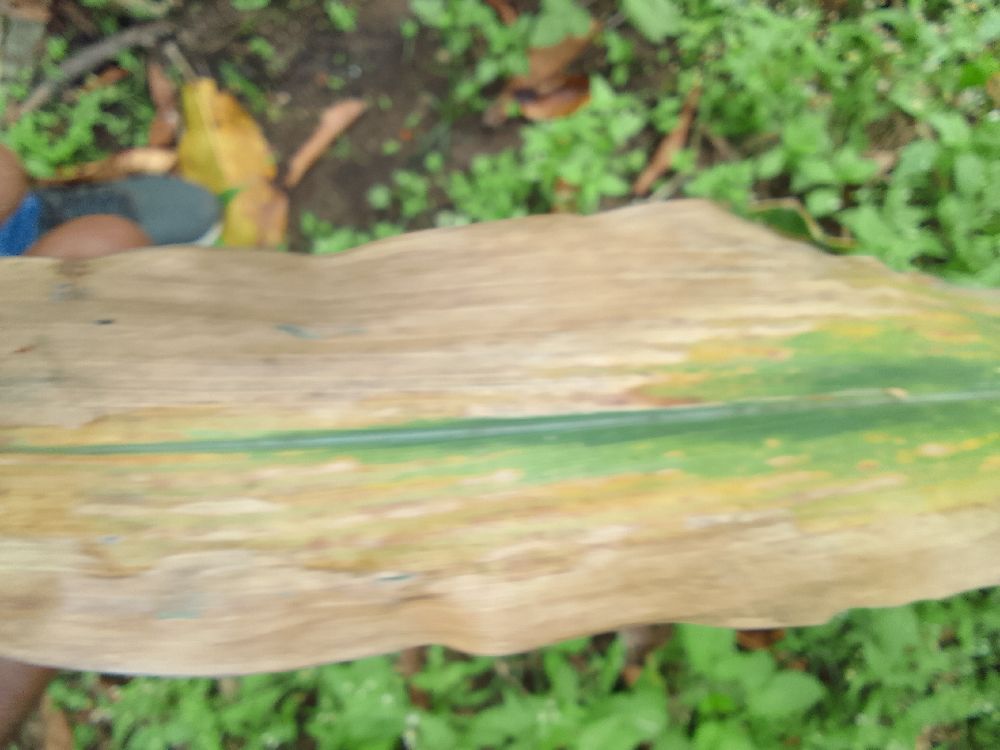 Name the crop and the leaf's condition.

maize, maize lethal necrosis
